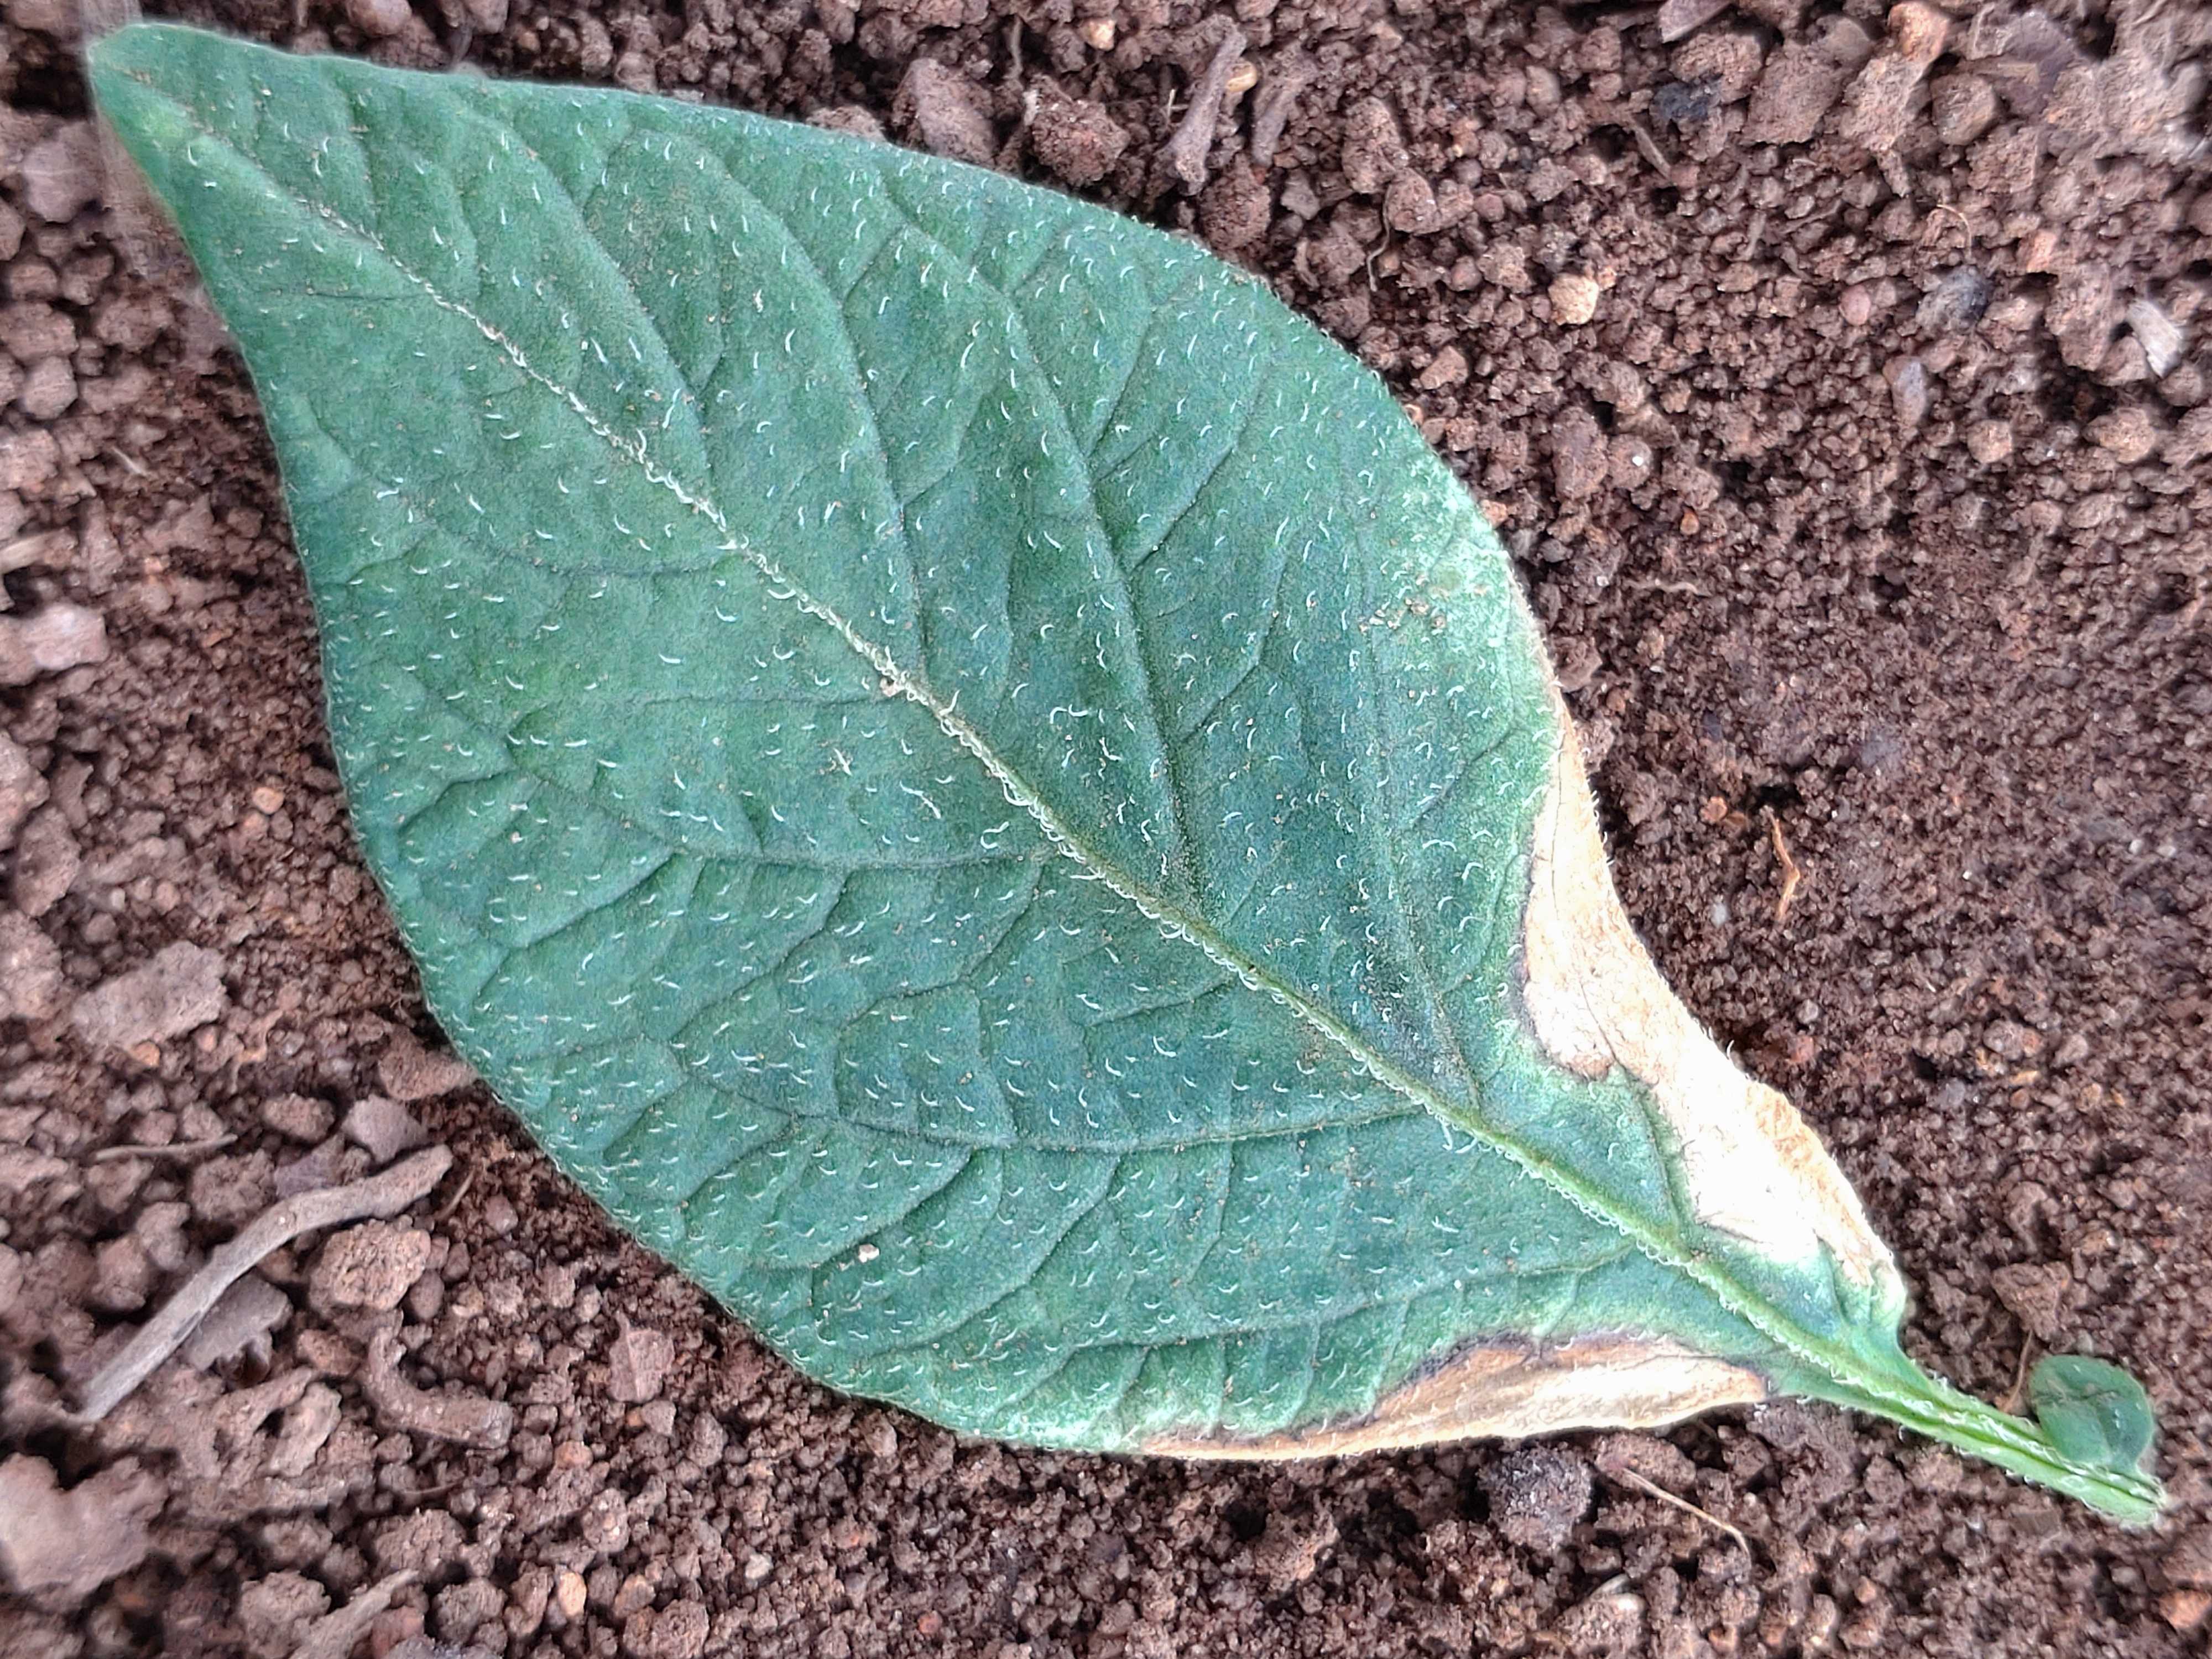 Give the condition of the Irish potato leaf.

early blight
